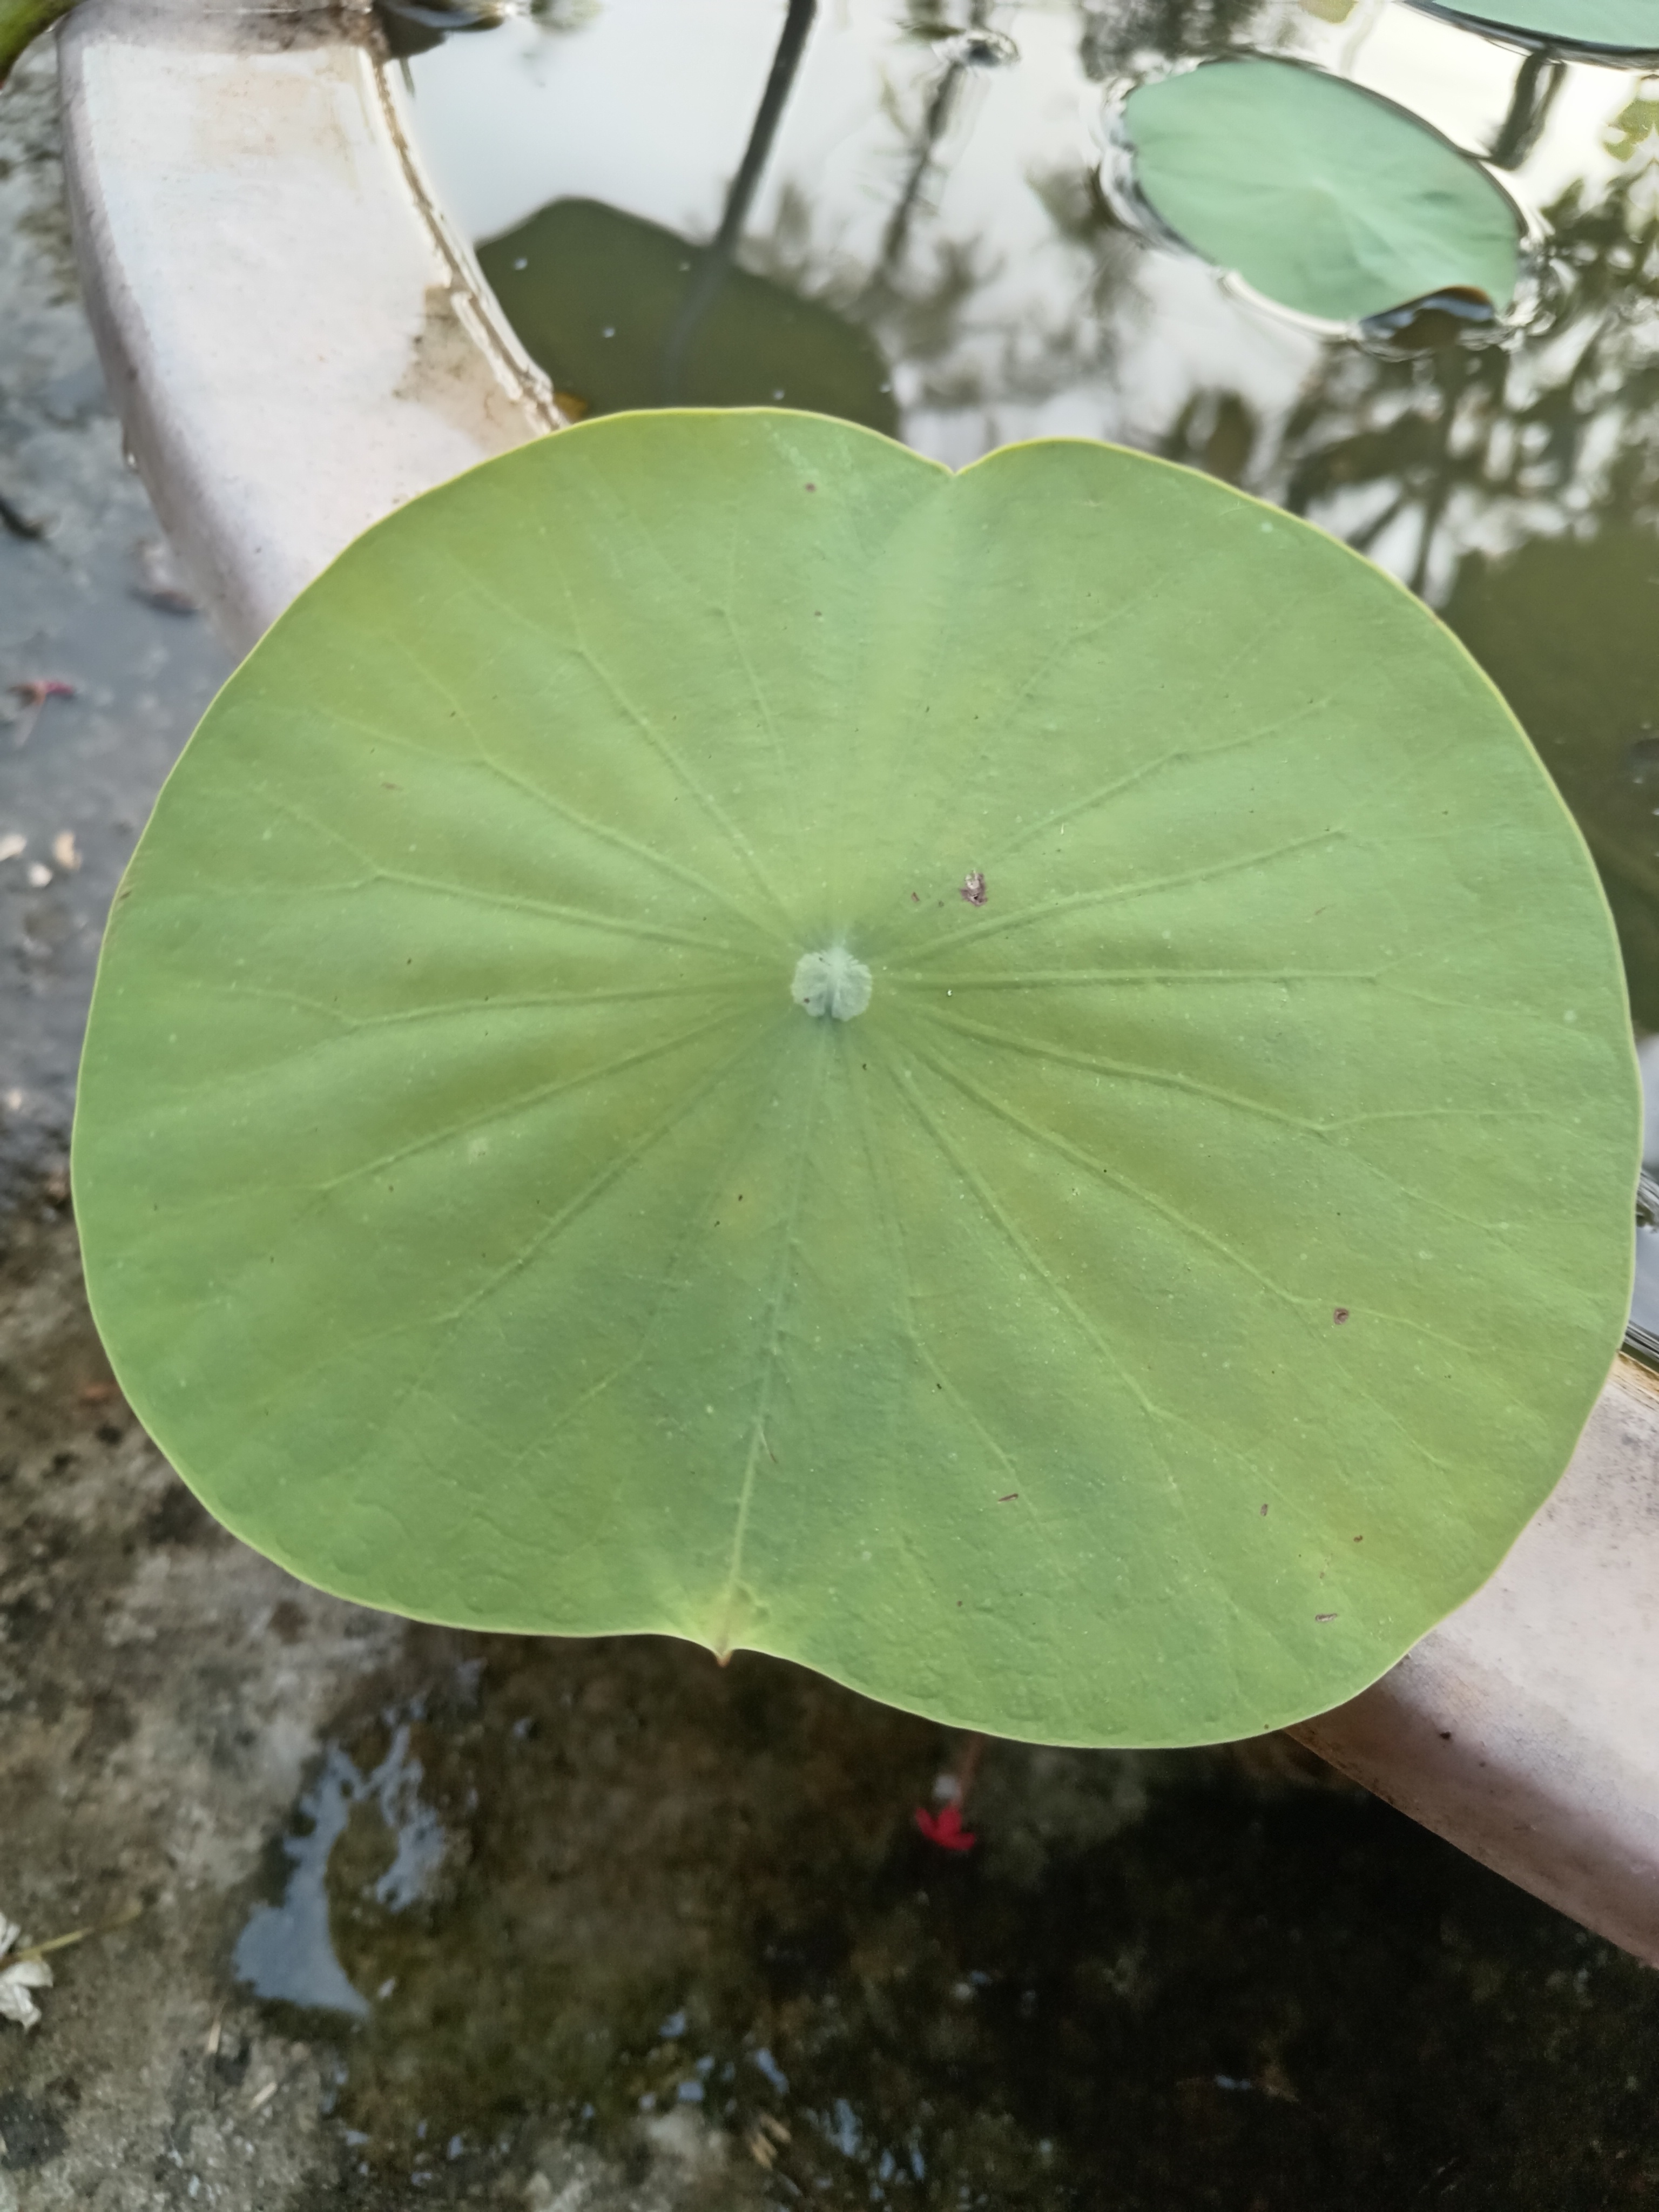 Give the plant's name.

lotus
